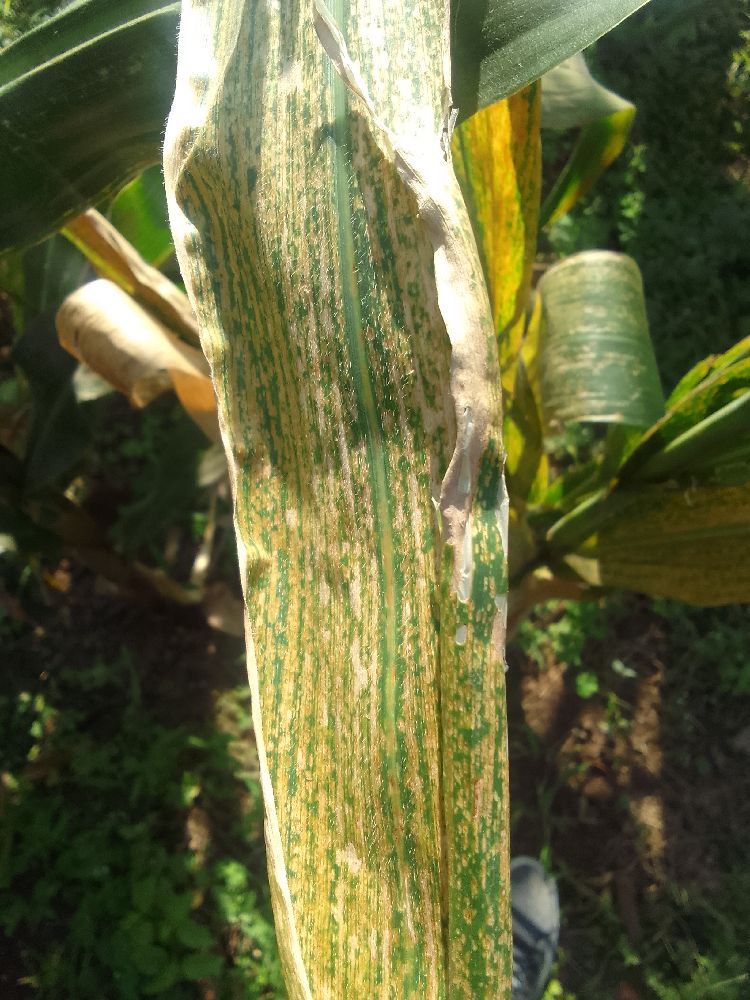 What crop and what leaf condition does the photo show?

maize, maize lethal necrosis
